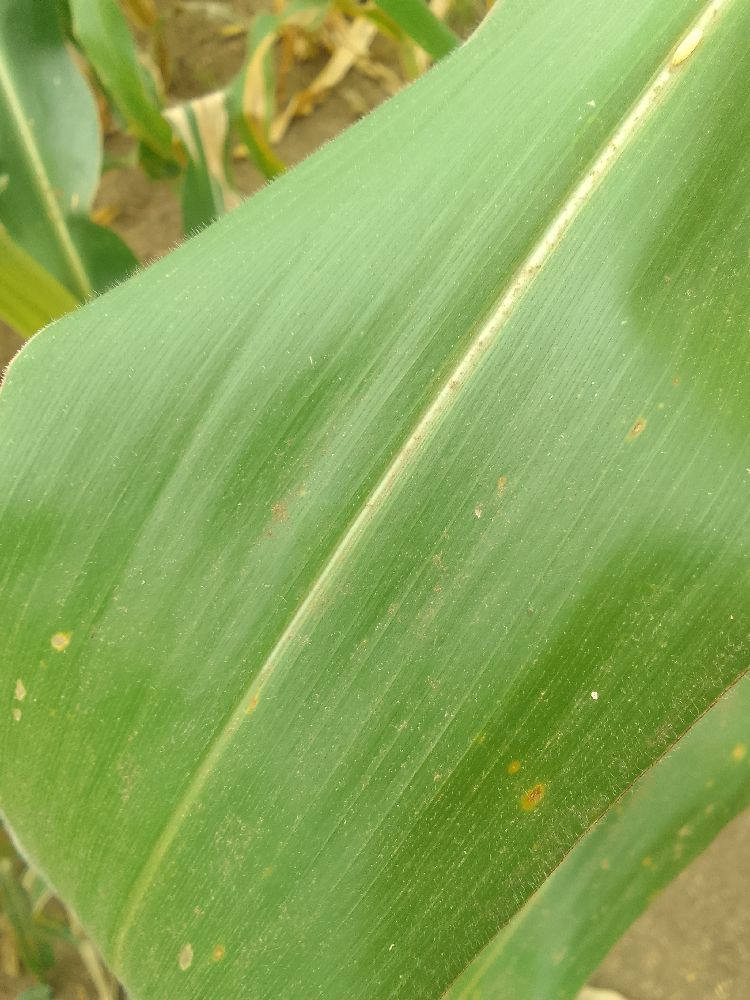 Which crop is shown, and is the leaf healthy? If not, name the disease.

maize, healthy
